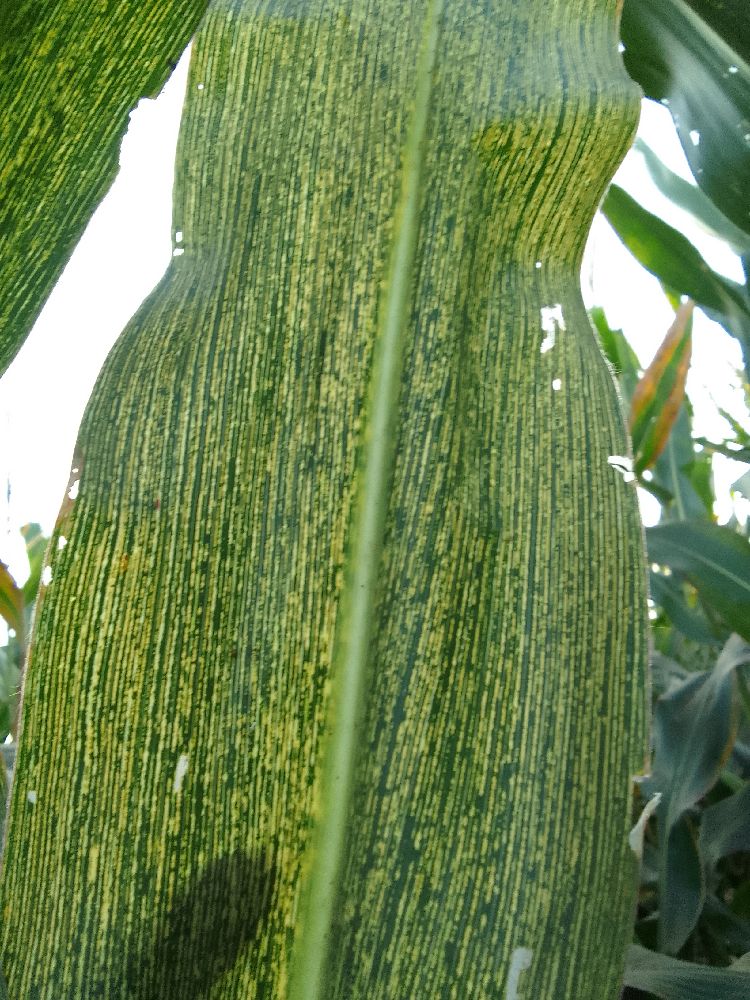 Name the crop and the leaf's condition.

maize, maize streak virus
